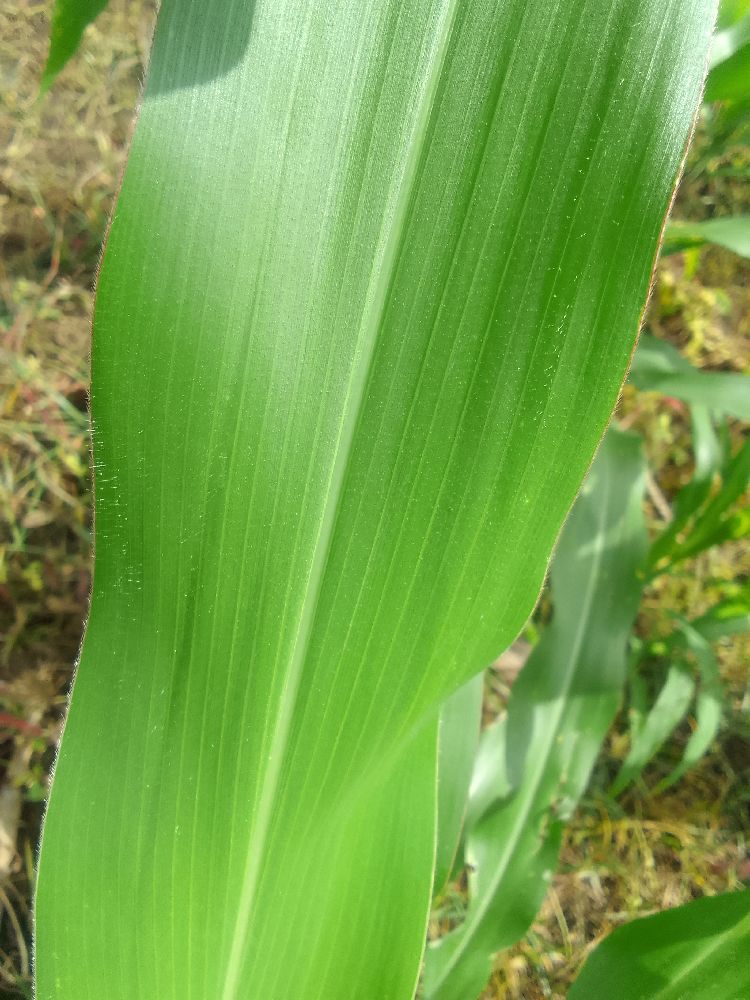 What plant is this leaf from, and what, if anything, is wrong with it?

maize, healthy
